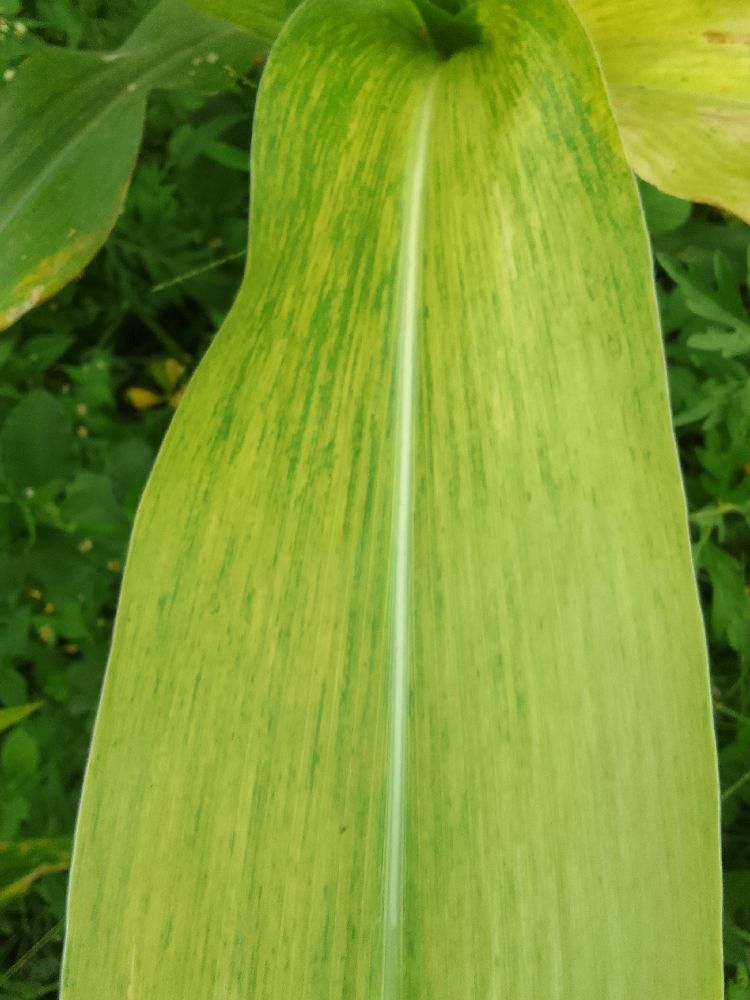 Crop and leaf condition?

maize, maize lethal necrosis
